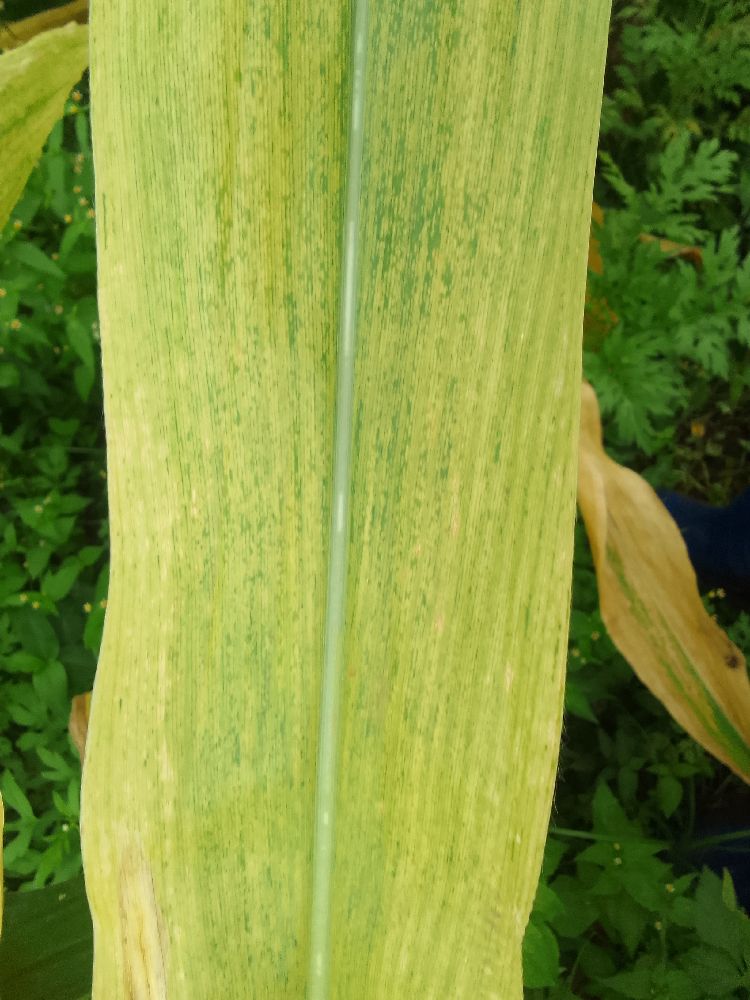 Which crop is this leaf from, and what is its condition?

maize, maize lethal necrosis
